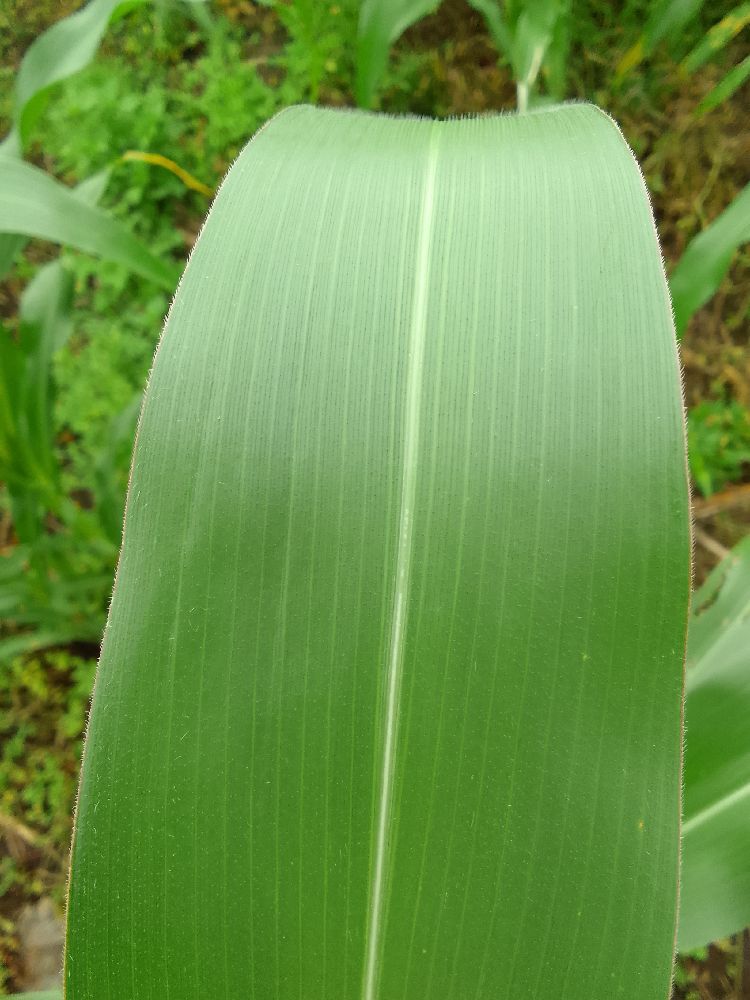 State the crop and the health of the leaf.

maize, healthy
